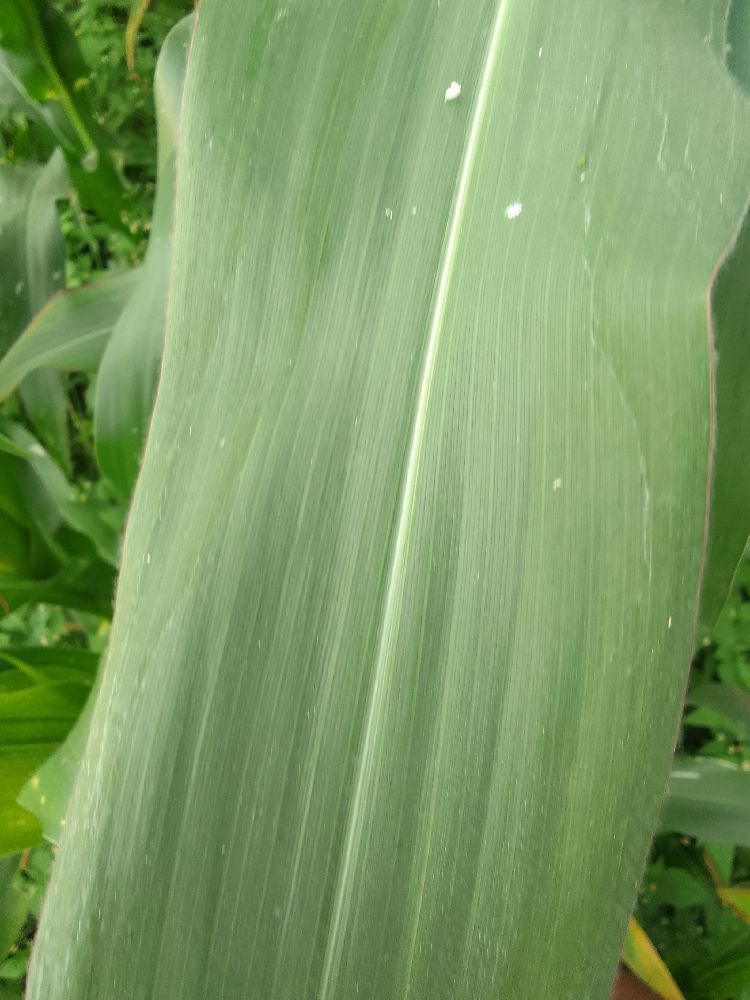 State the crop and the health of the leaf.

maize, healthy
